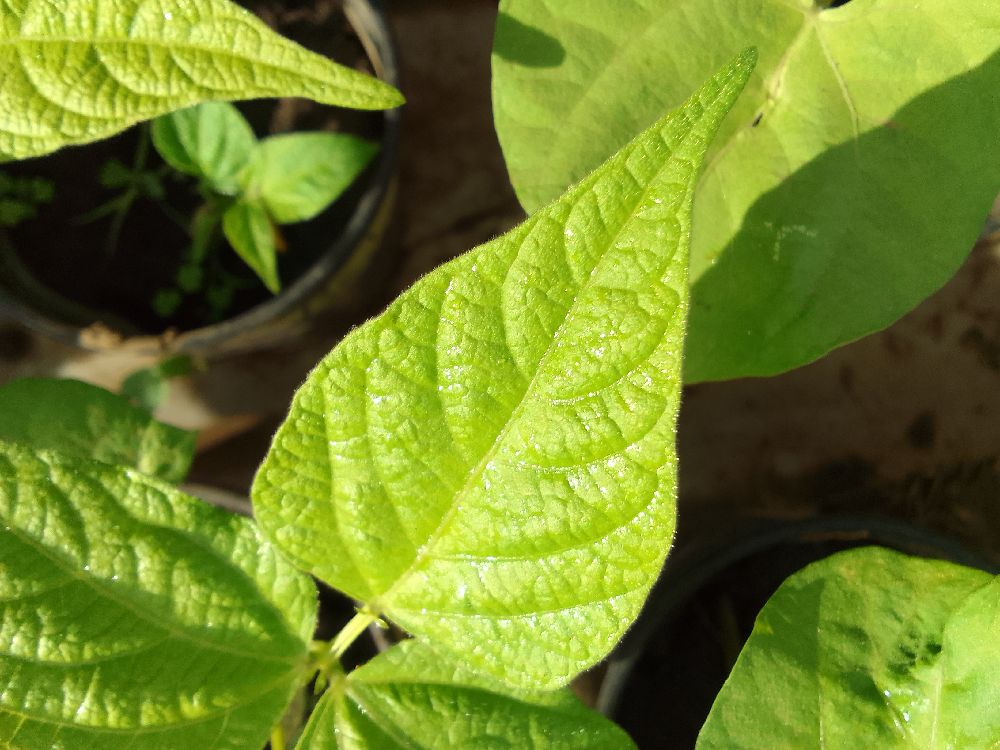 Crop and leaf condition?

common bean, healthy
